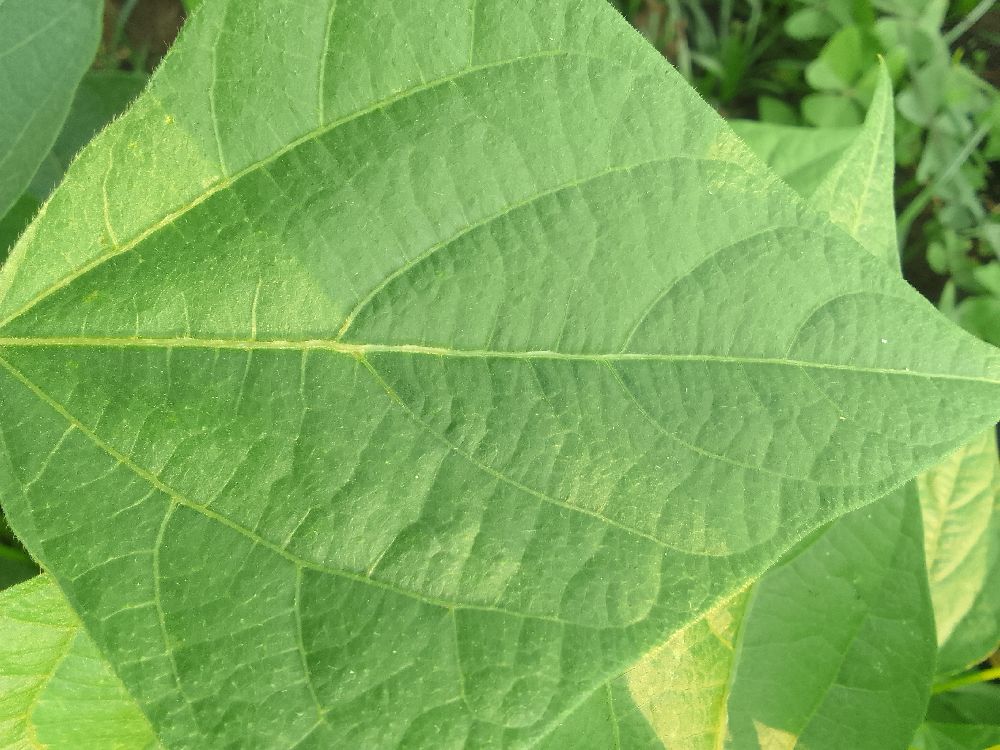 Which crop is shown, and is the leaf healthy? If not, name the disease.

common bean, healthy
